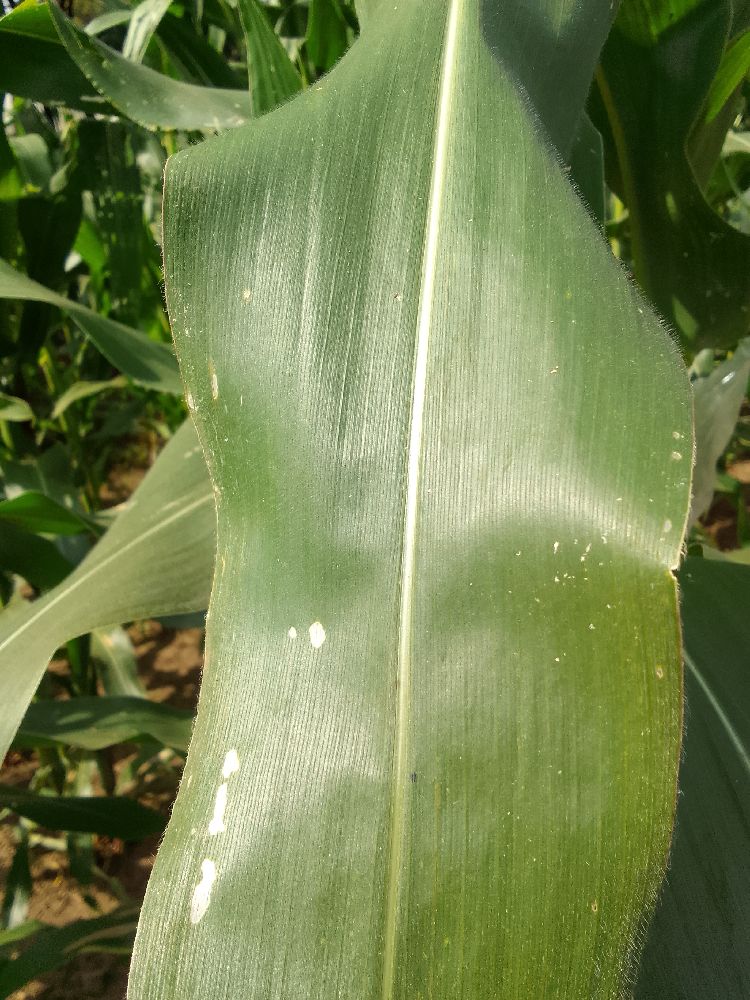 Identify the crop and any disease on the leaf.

maize, healthy
